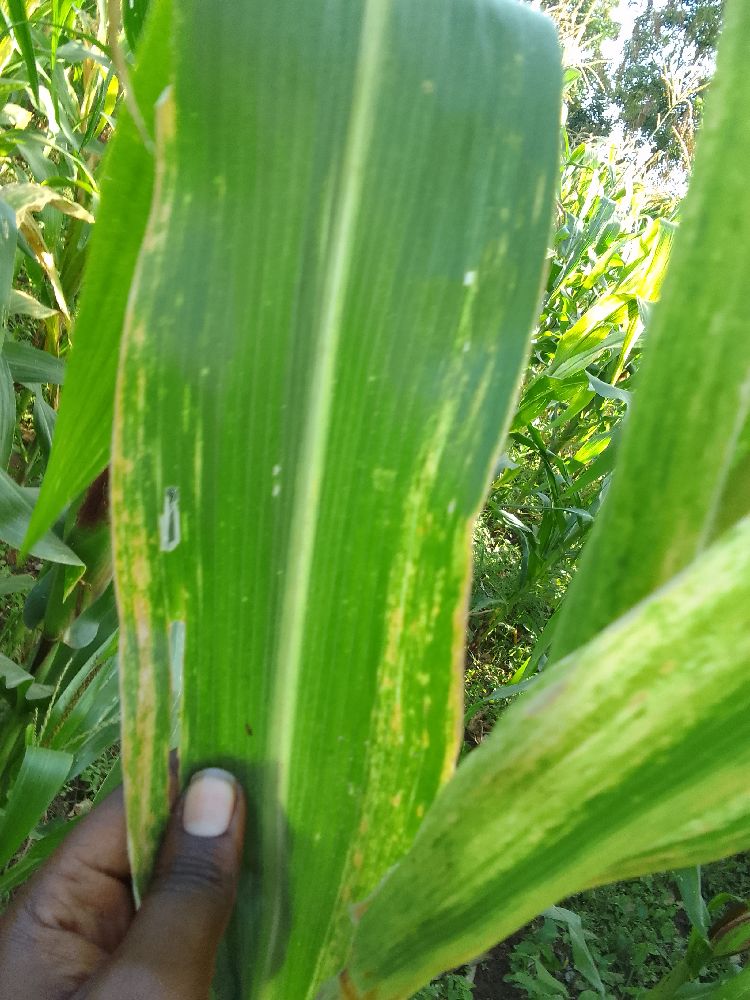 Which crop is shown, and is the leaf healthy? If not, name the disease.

maize, maize lethal necrosis
